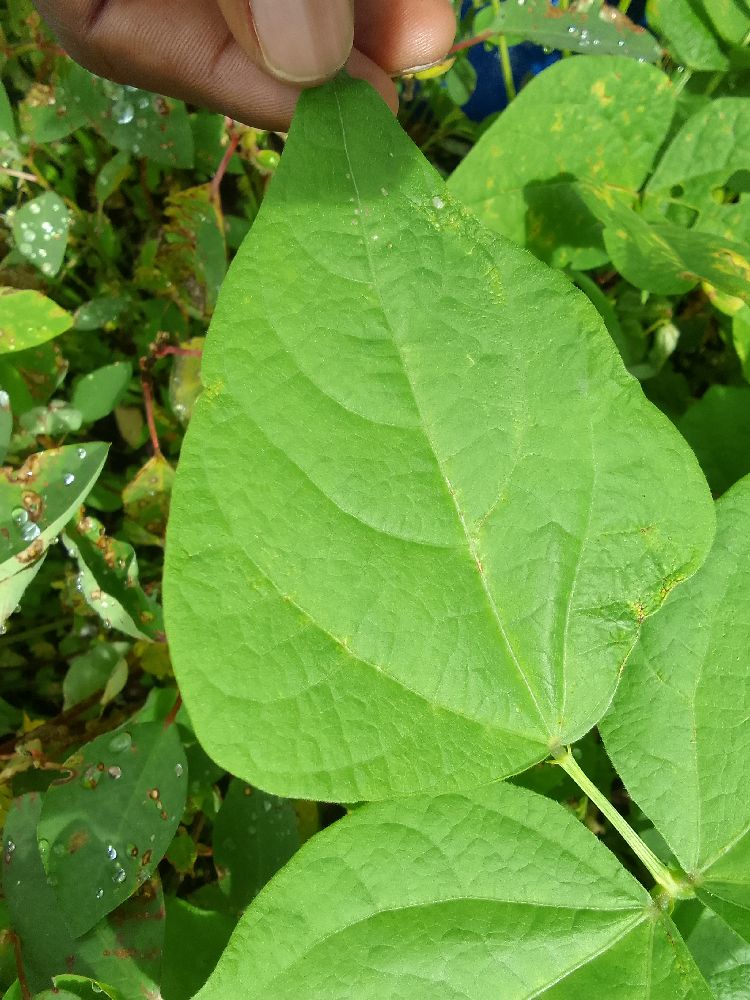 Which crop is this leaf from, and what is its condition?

common bean, healthy
